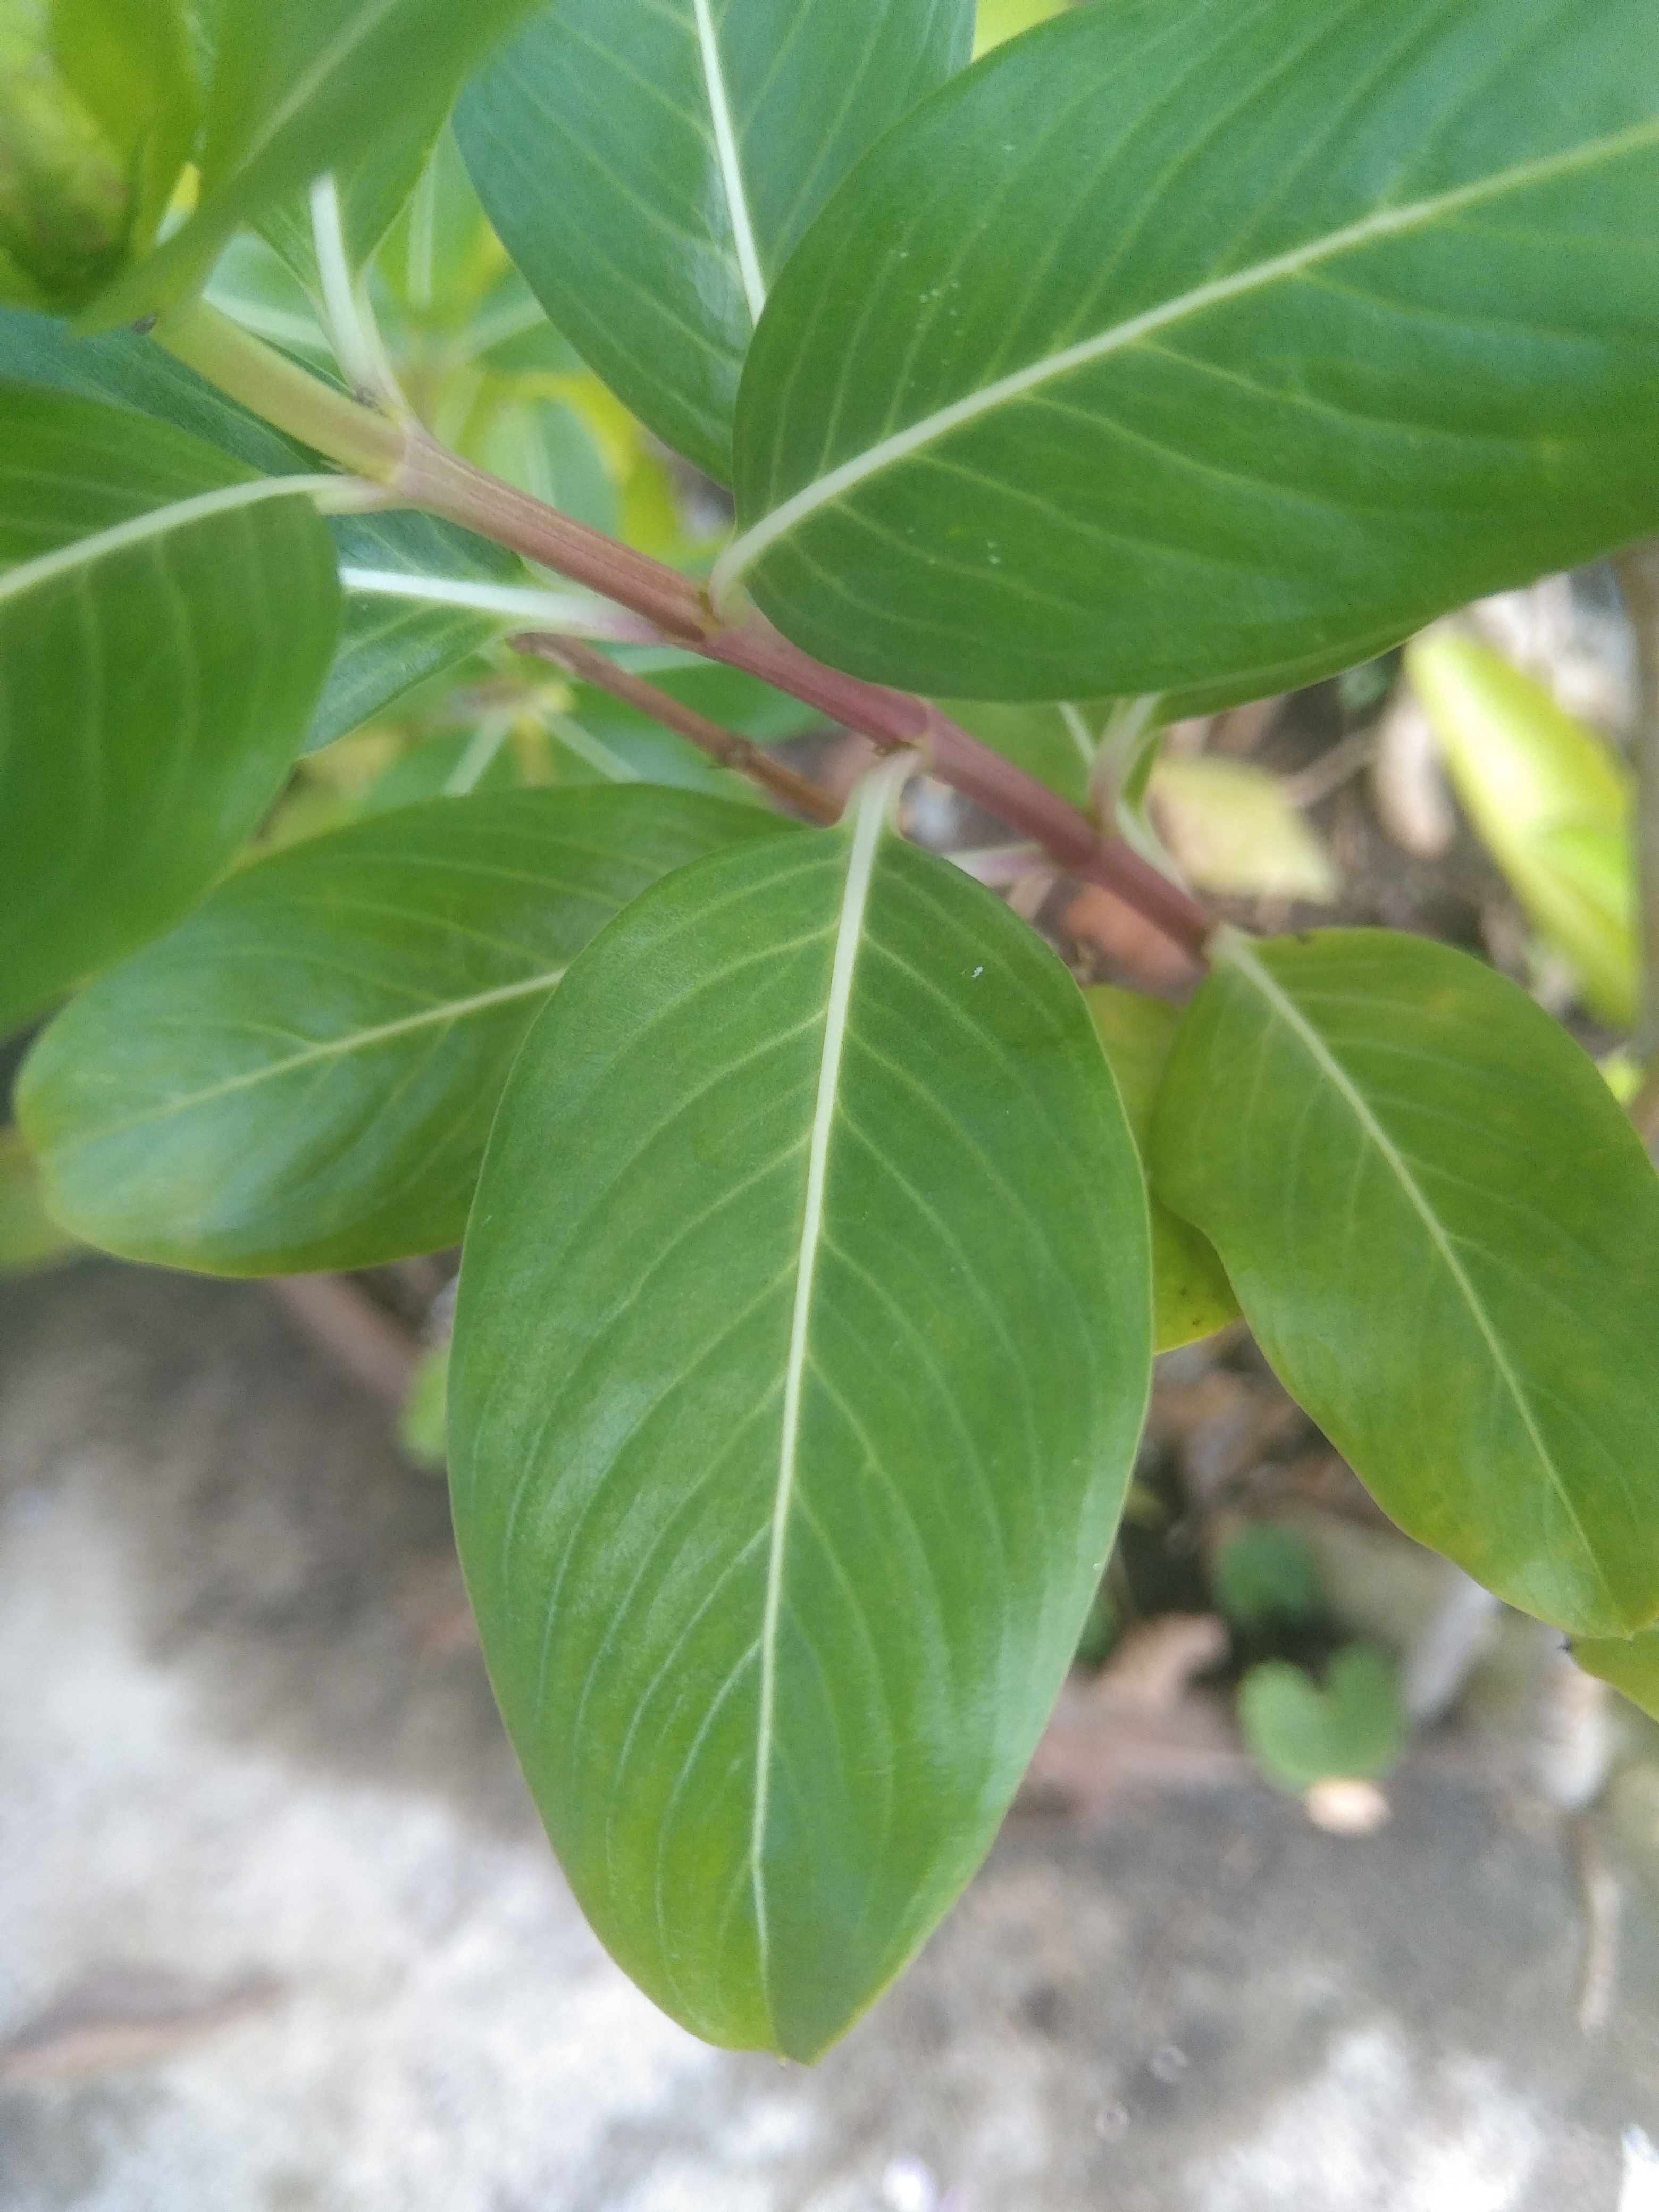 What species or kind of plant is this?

rose periwinkle
